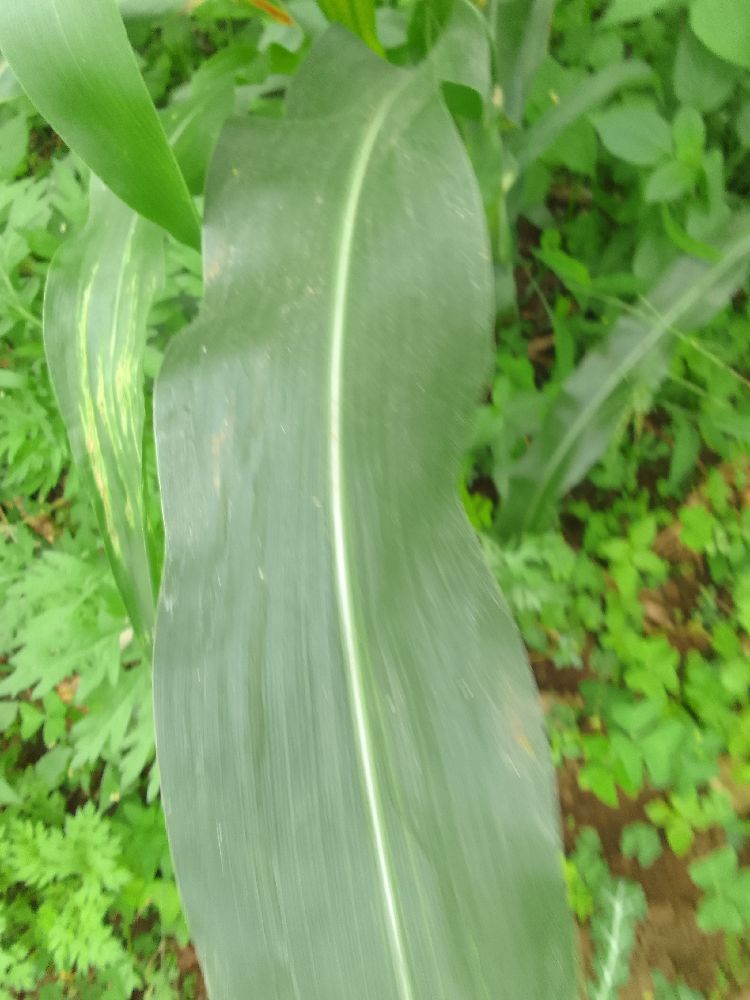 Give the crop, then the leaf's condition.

maize, healthy
